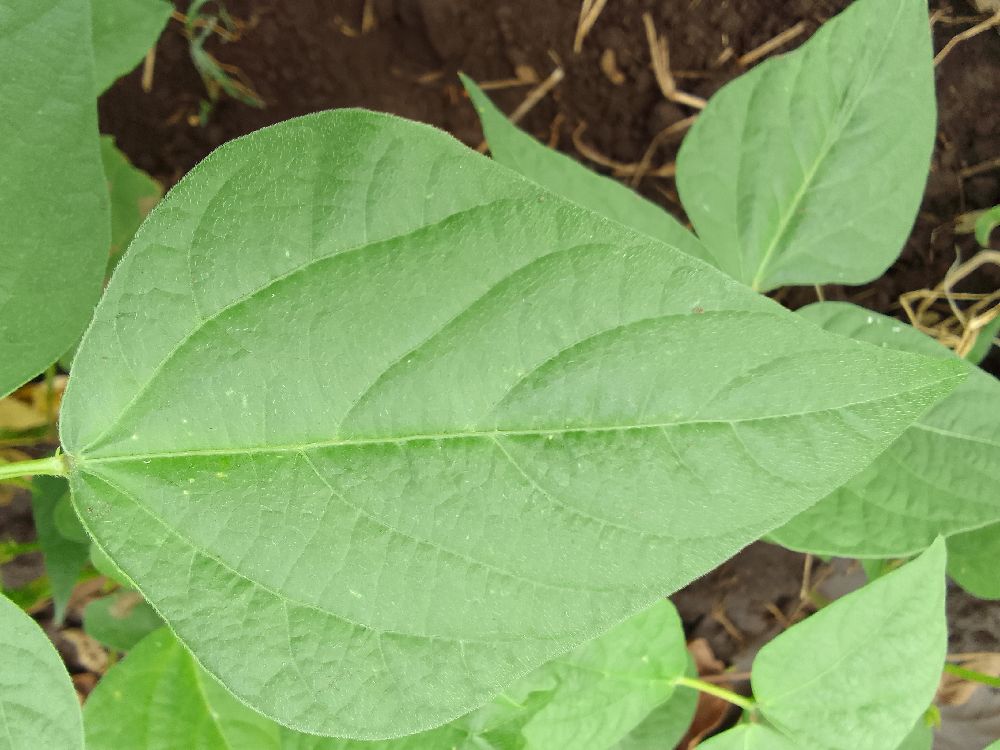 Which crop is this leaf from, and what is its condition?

common bean, healthy
